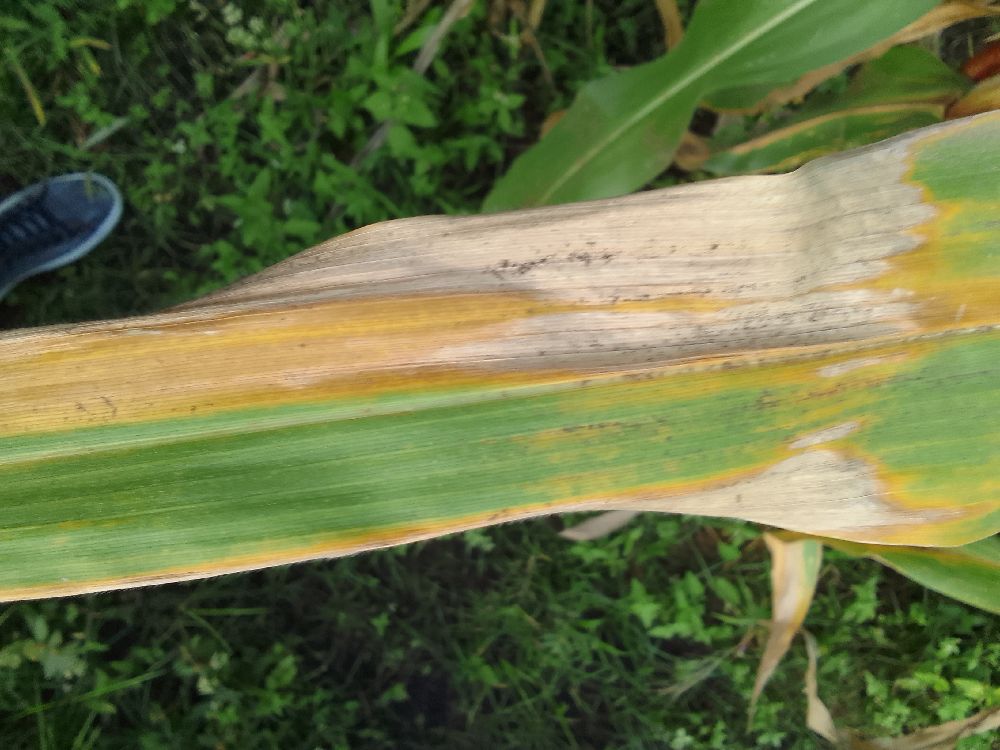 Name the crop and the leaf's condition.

maize, maize lethal necrosis
